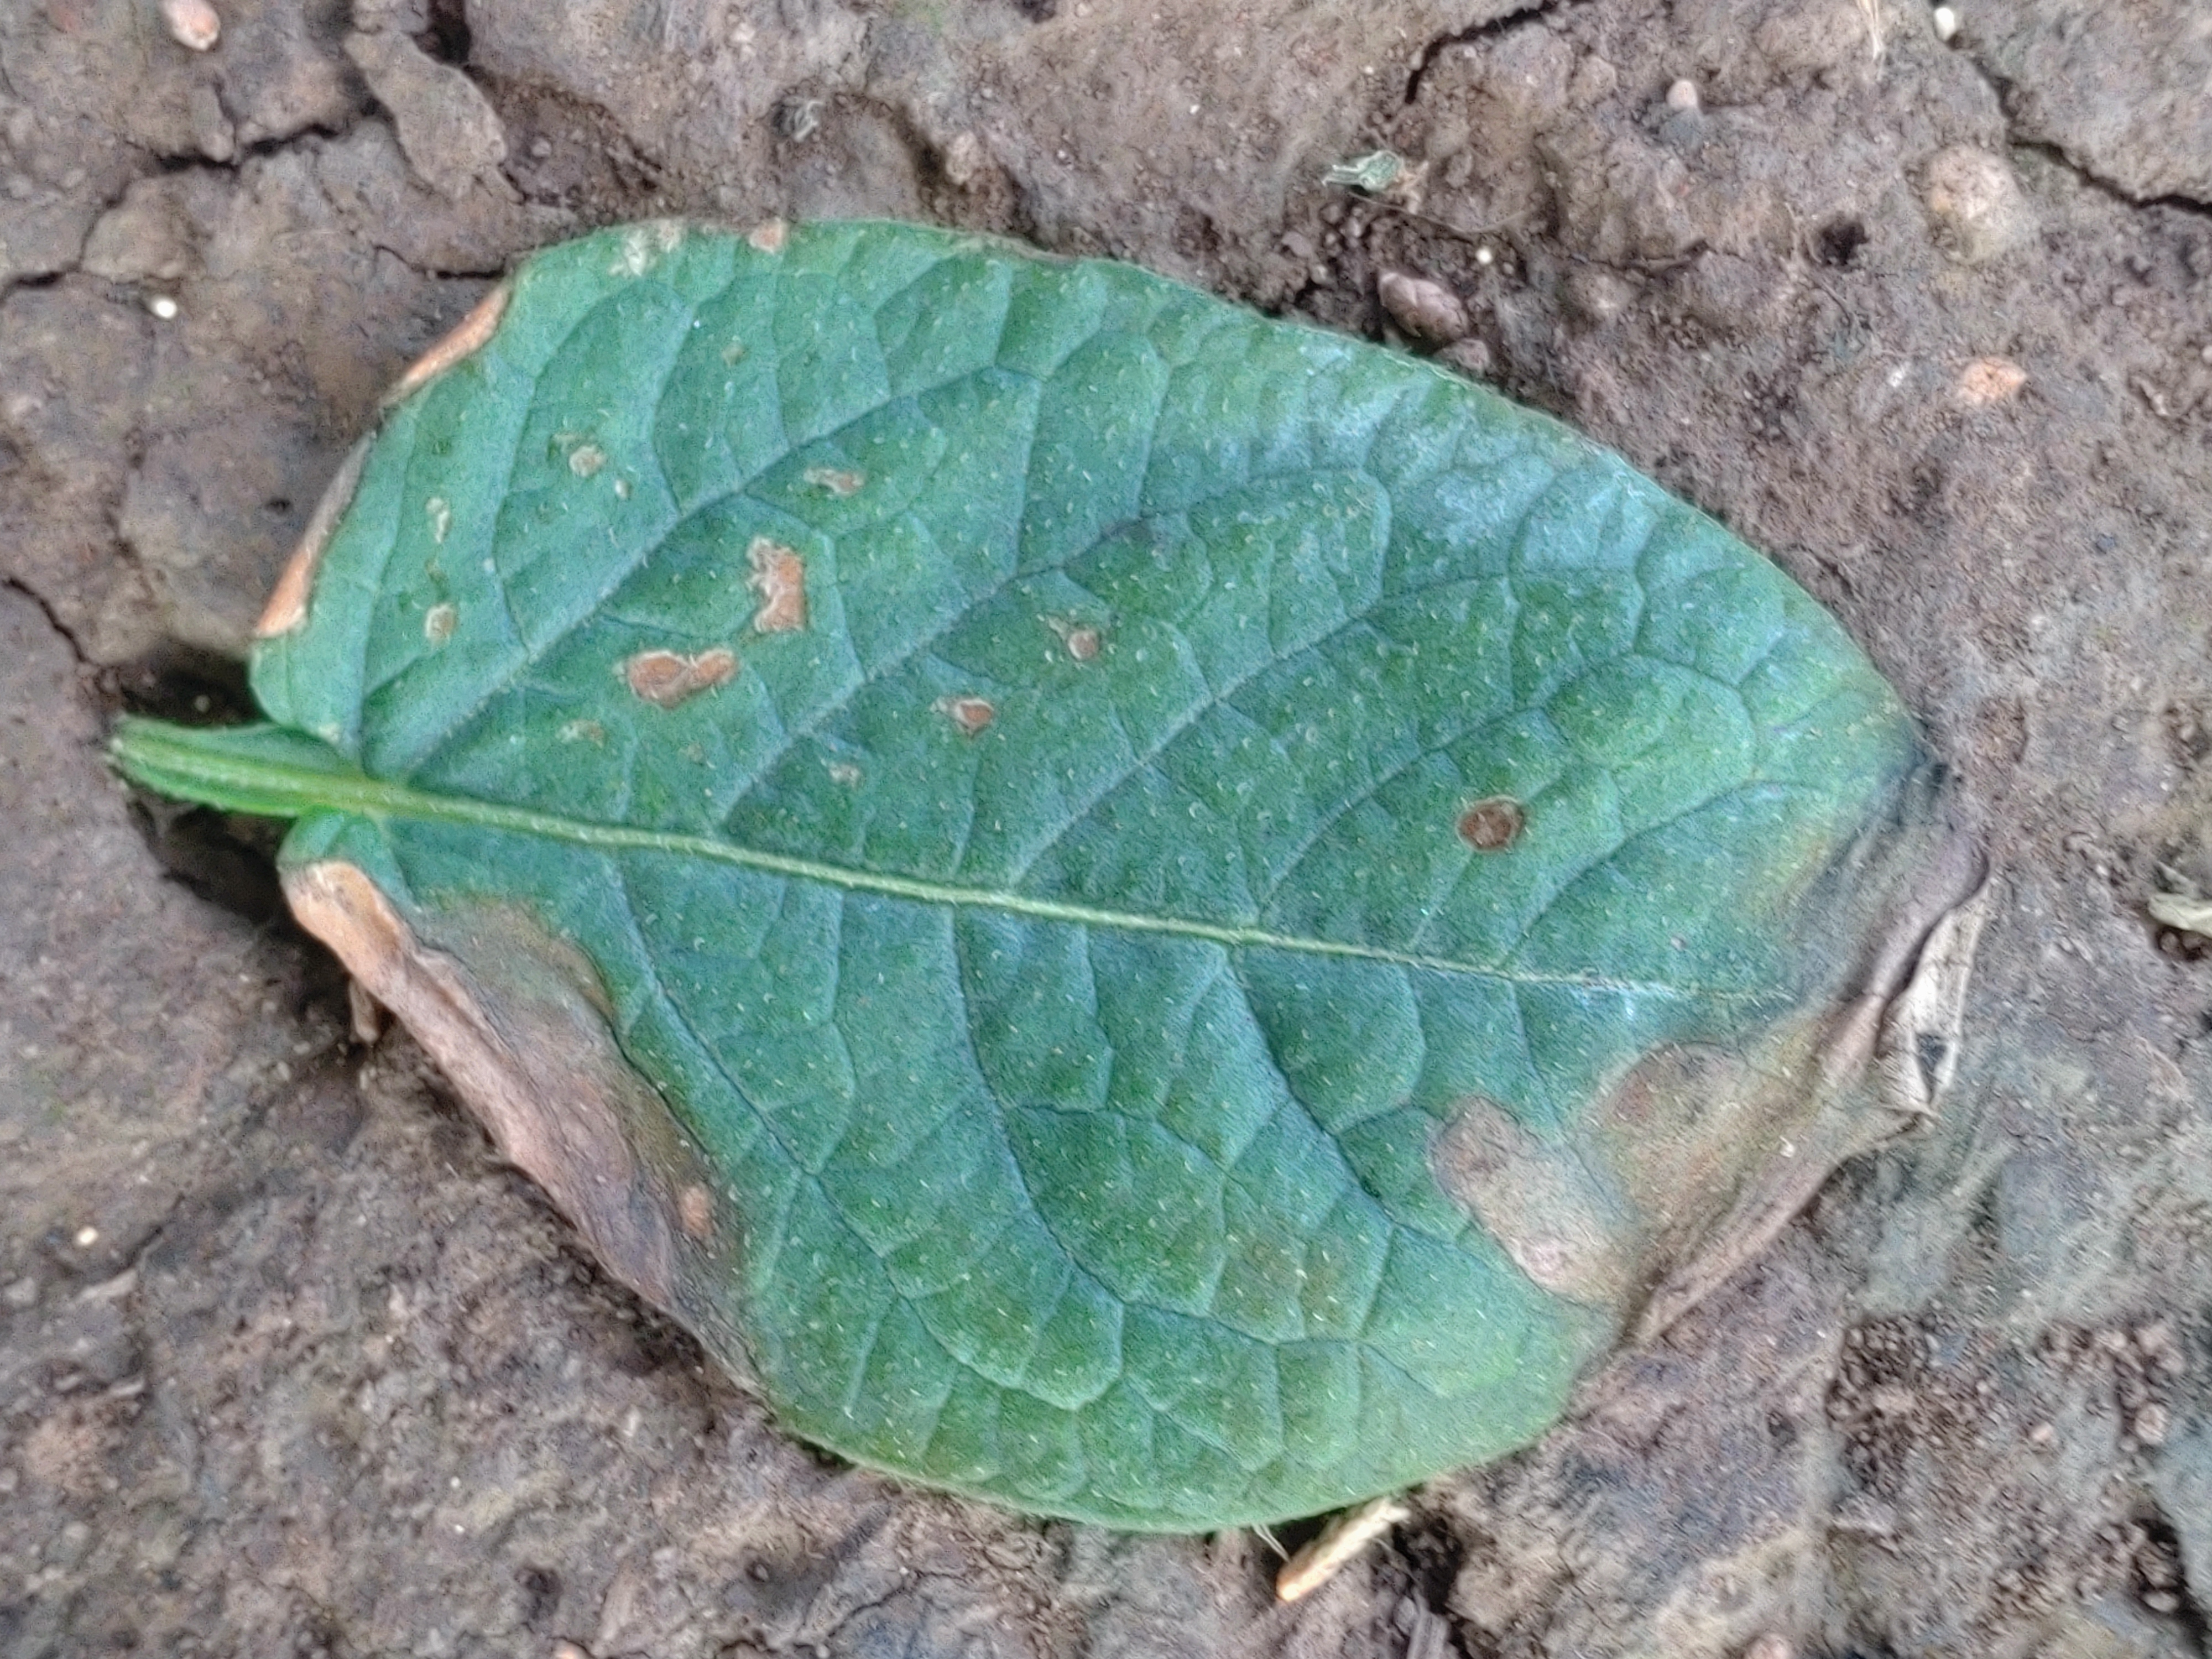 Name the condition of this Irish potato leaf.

early blight
